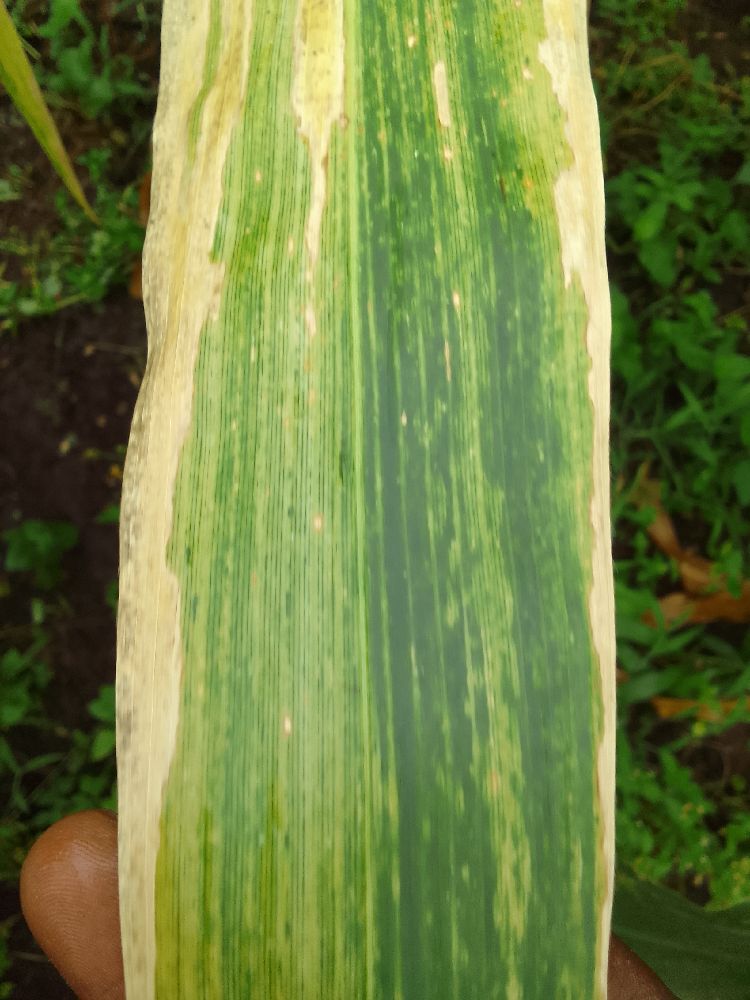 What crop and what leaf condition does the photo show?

maize, maize lethal necrosis
